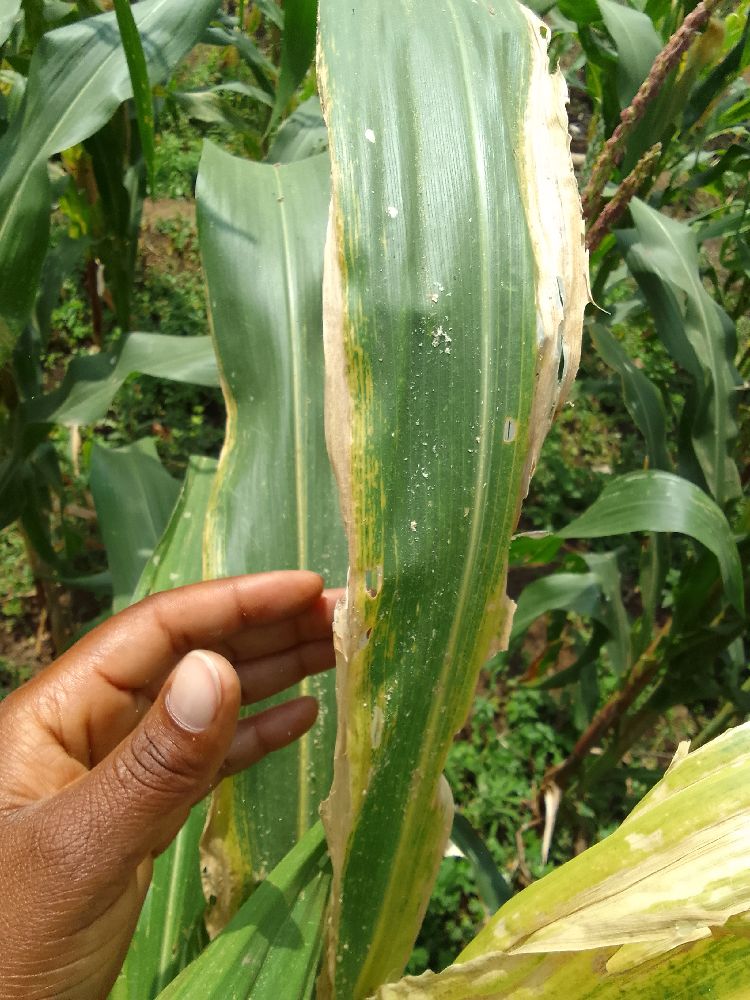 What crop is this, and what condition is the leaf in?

maize, maize lethal necrosis
